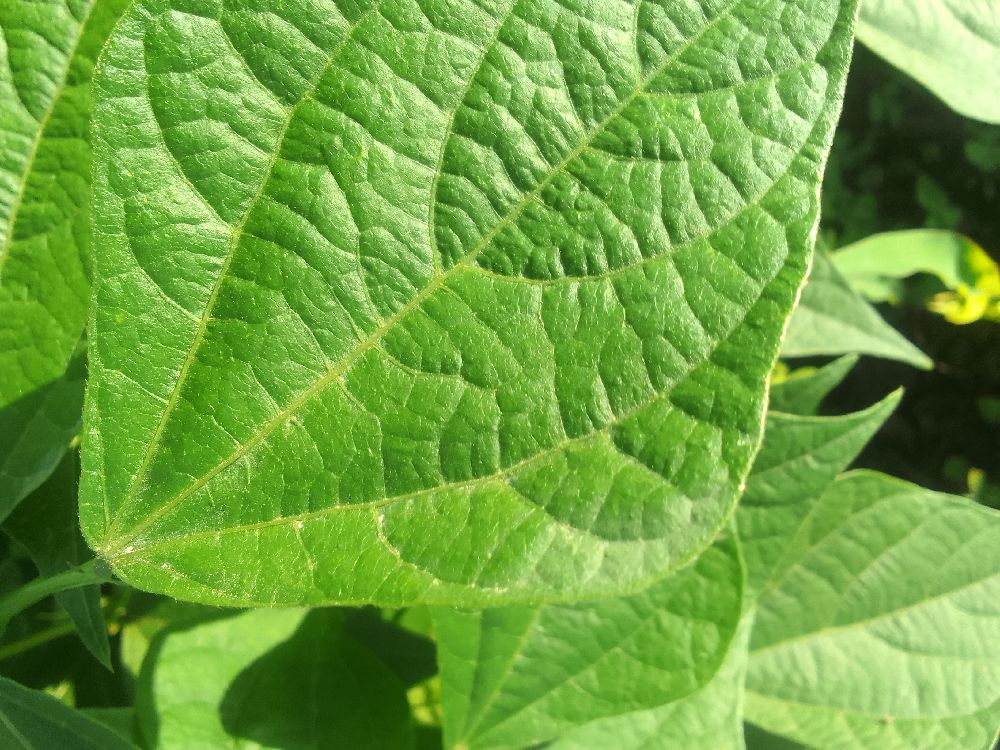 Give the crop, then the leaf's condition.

common bean, healthy
